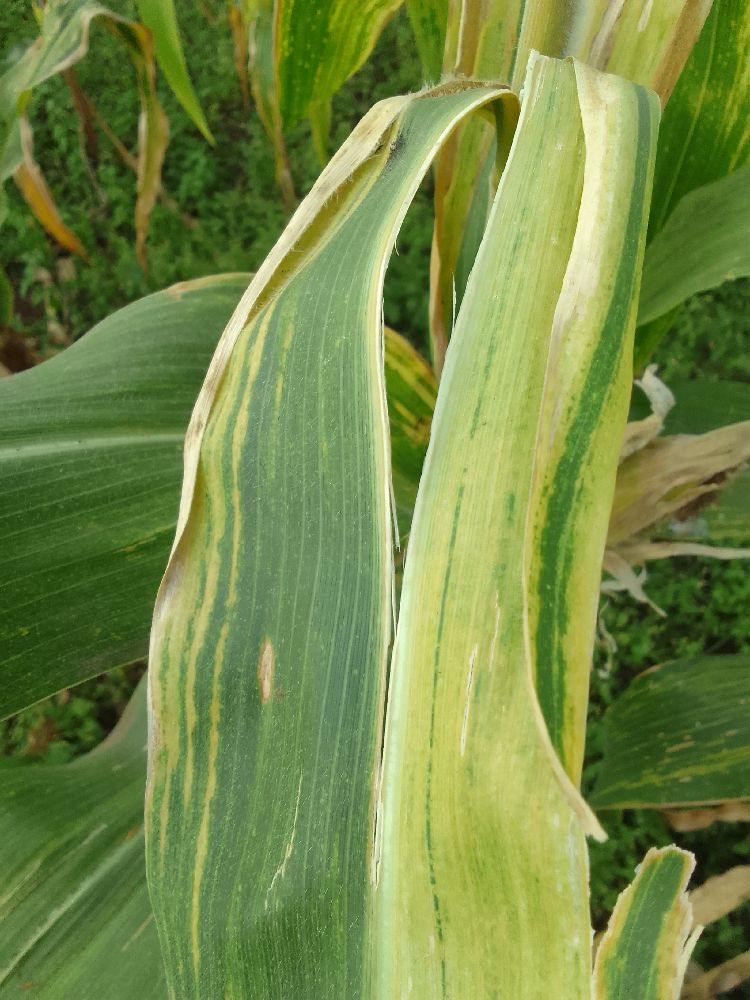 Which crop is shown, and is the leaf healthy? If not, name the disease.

maize, maize lethal necrosis
